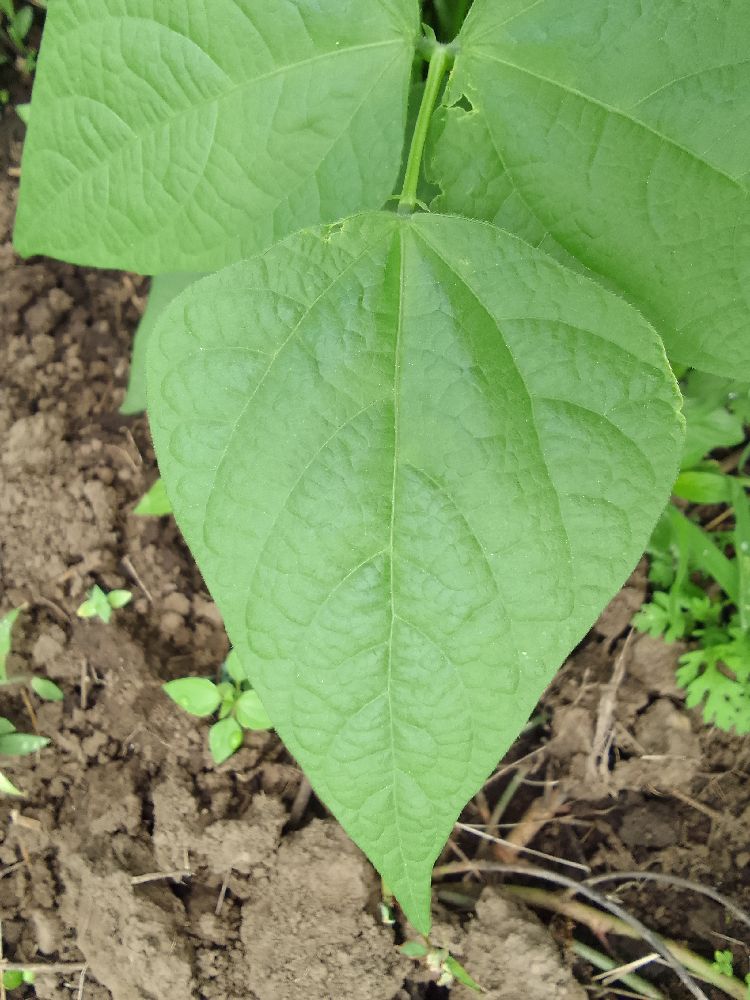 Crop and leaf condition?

common bean, healthy
